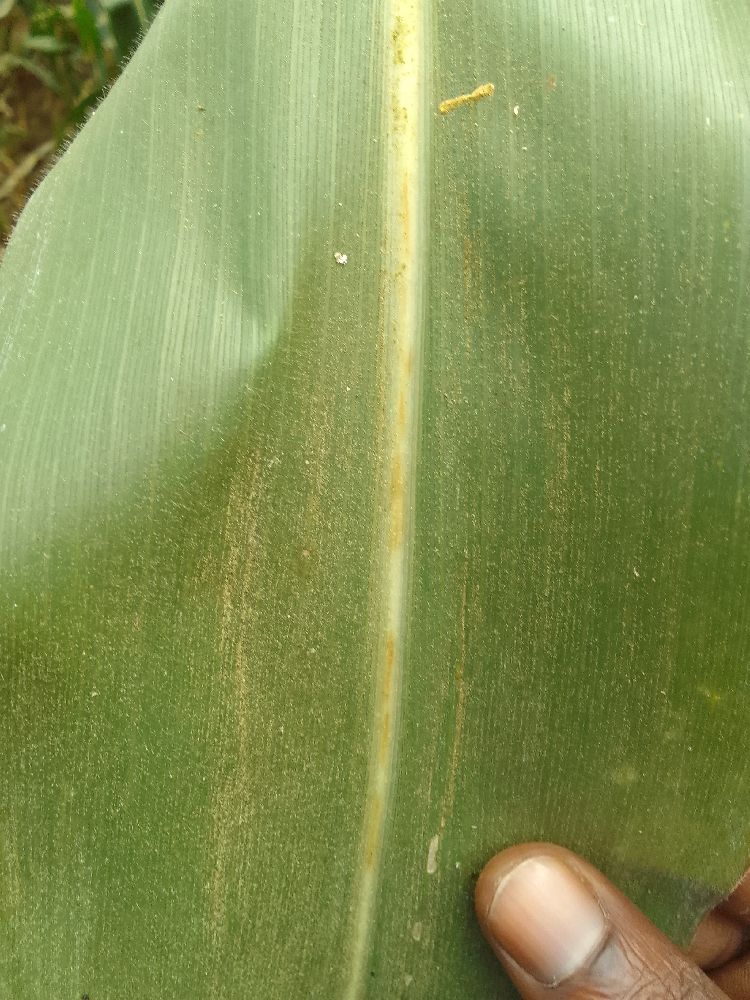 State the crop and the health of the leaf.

maize, healthy
